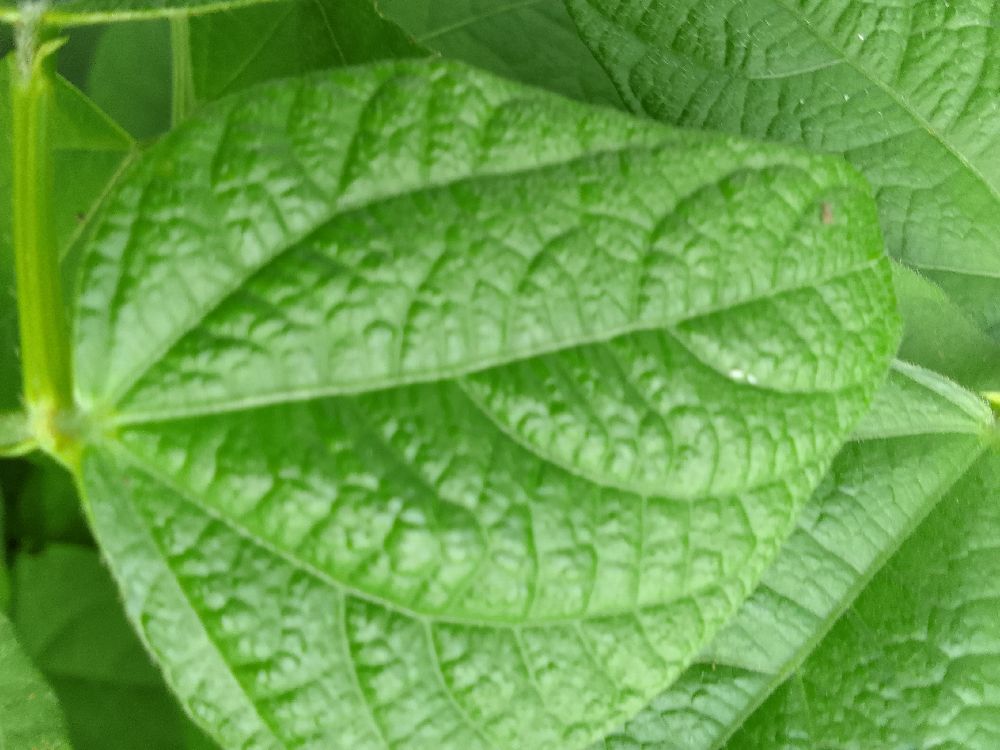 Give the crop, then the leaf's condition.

common bean, healthy
